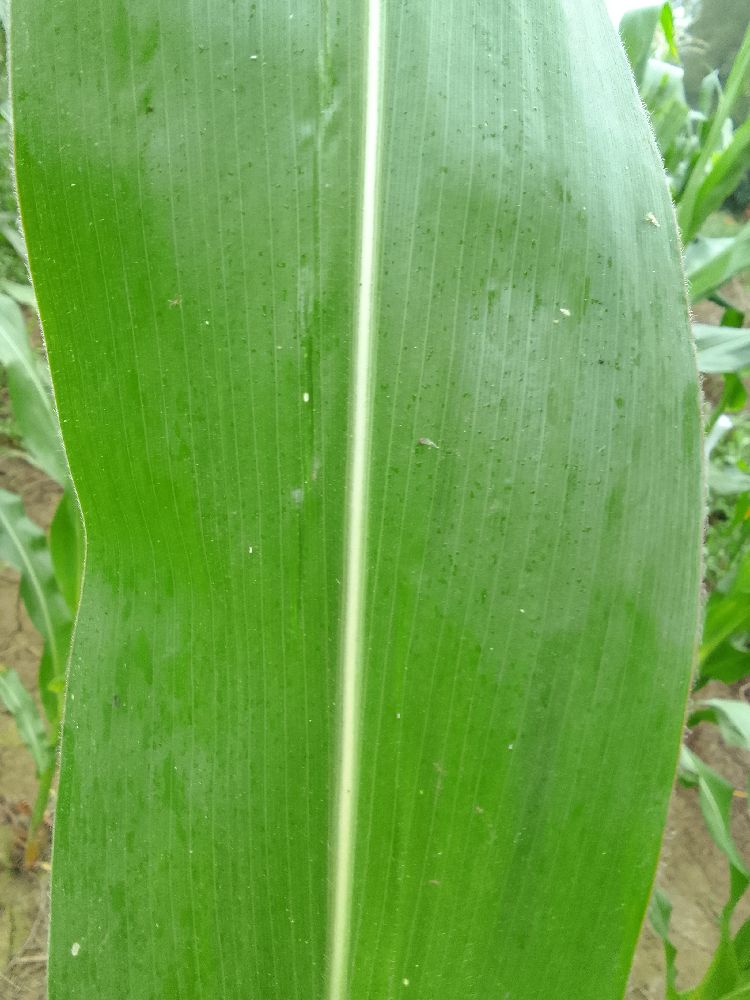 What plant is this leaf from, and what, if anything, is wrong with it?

maize, healthy
